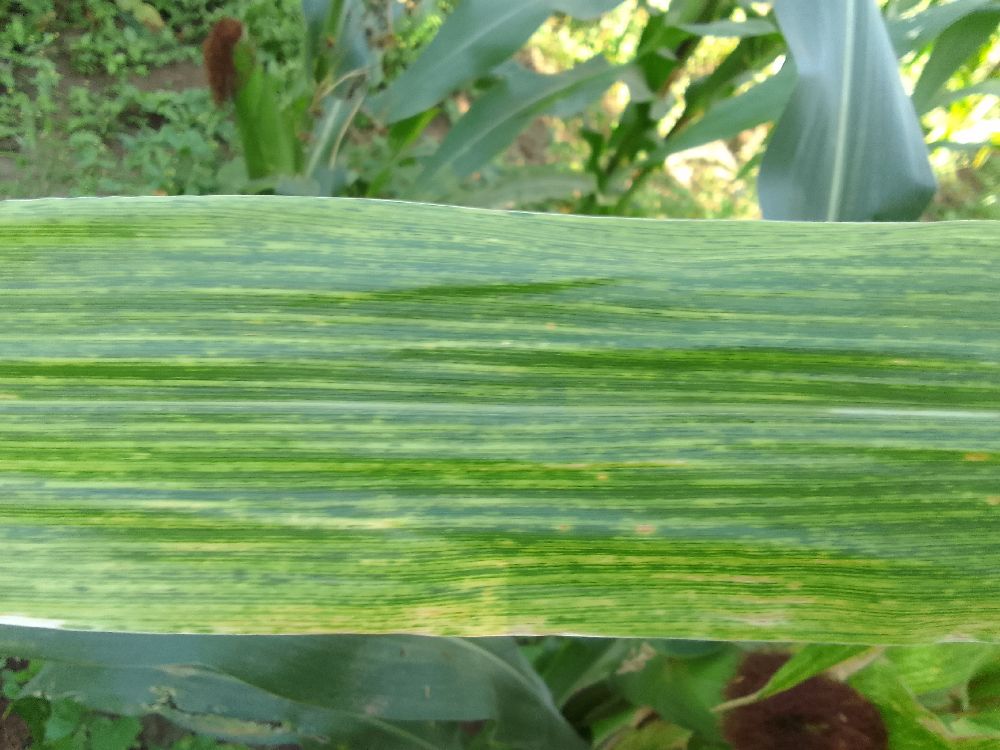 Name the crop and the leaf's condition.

maize, maize lethal necrosis
